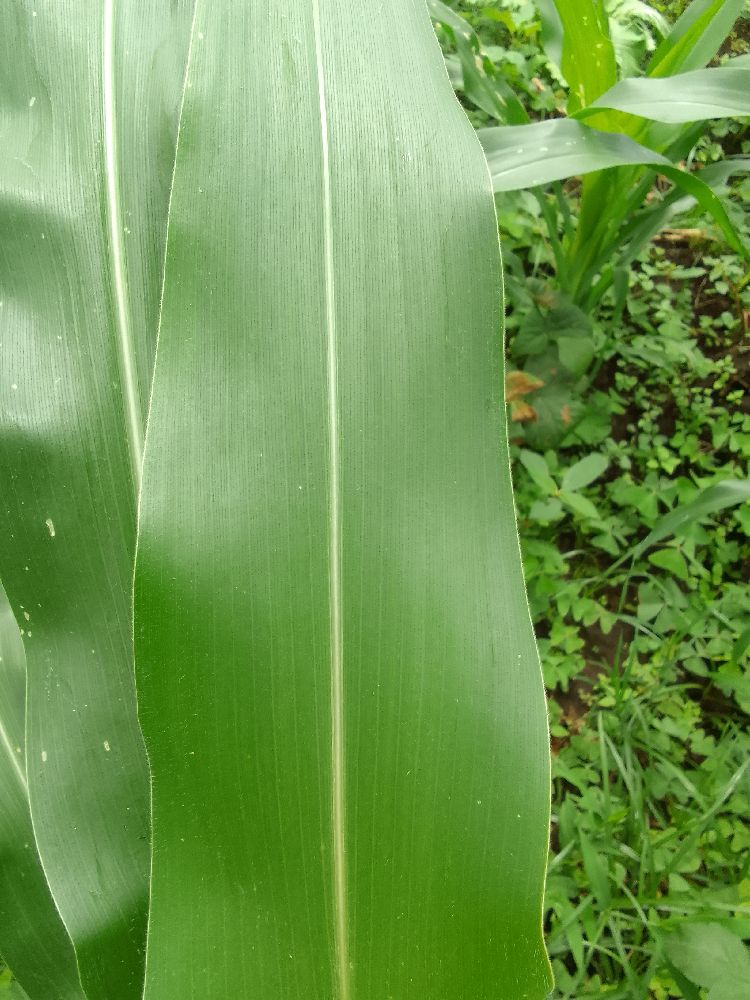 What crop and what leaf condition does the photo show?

maize, healthy
